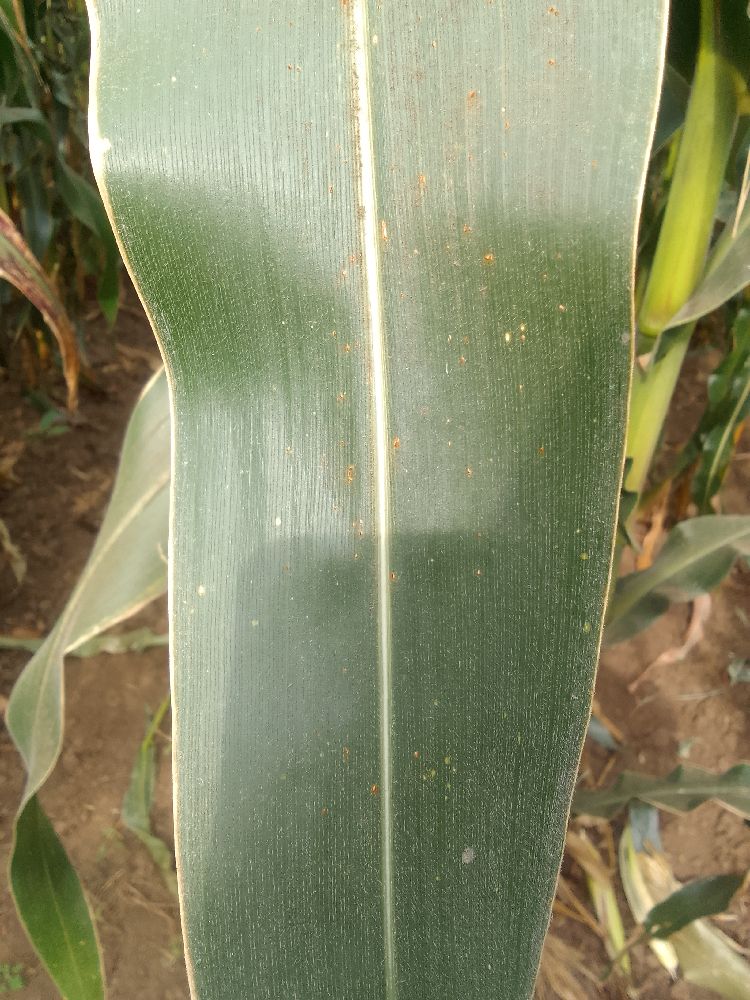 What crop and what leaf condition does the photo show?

maize, healthy
